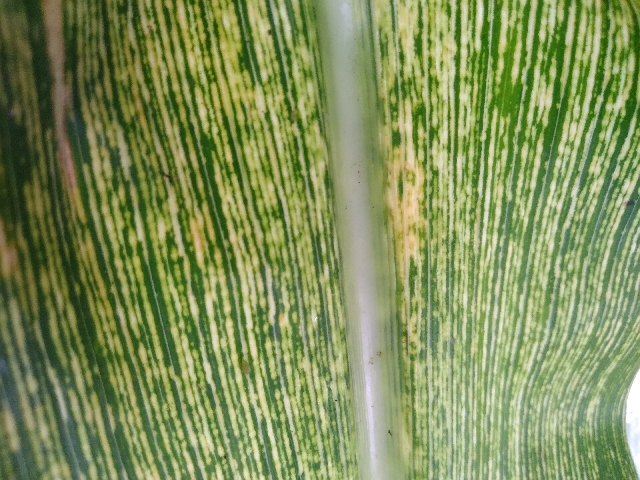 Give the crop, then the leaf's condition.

maize, maize streak virus
